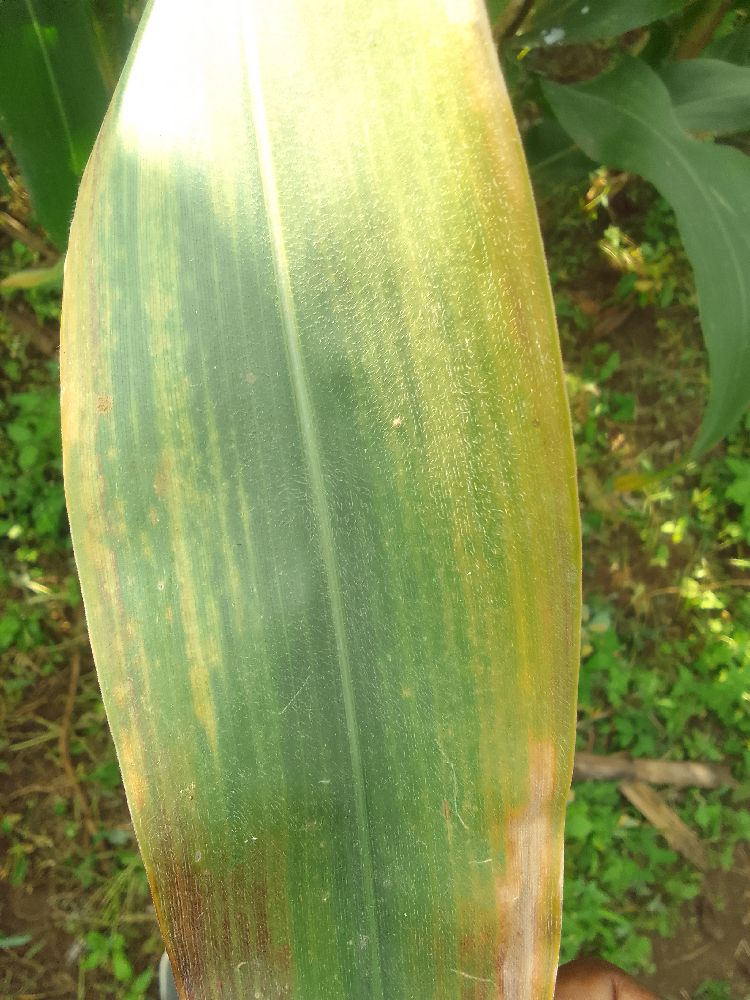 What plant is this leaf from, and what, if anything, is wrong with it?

maize, maize lethal necrosis
